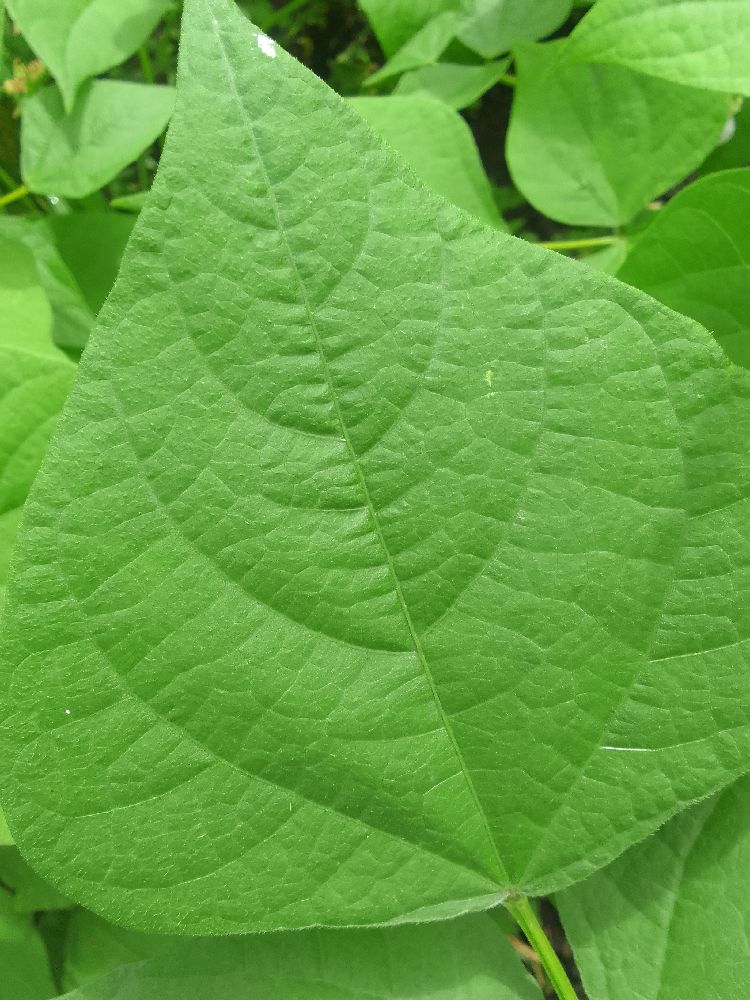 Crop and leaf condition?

common bean, healthy
